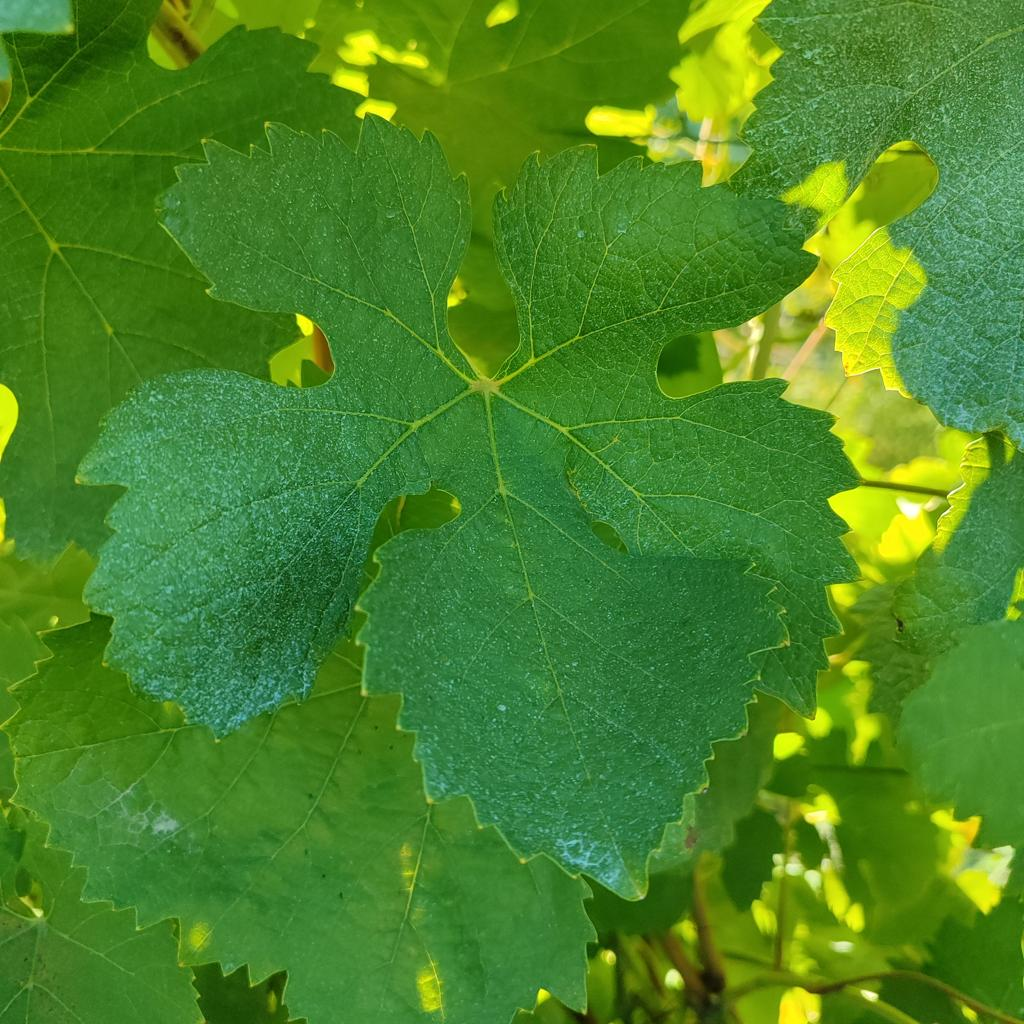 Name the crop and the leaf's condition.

grapevine, healthy
